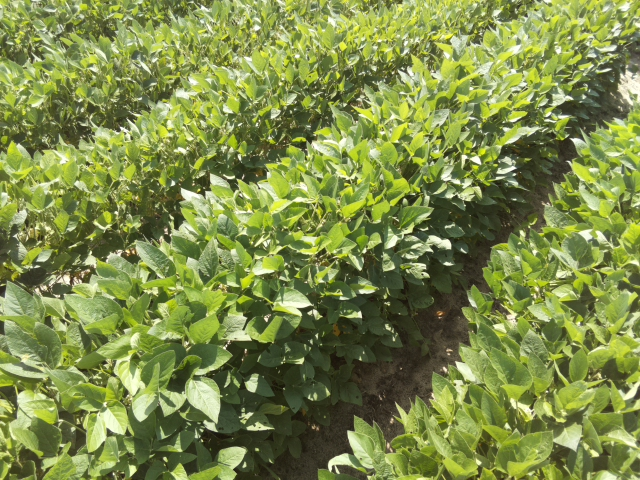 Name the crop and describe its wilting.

soybean, leaves with no wilting
